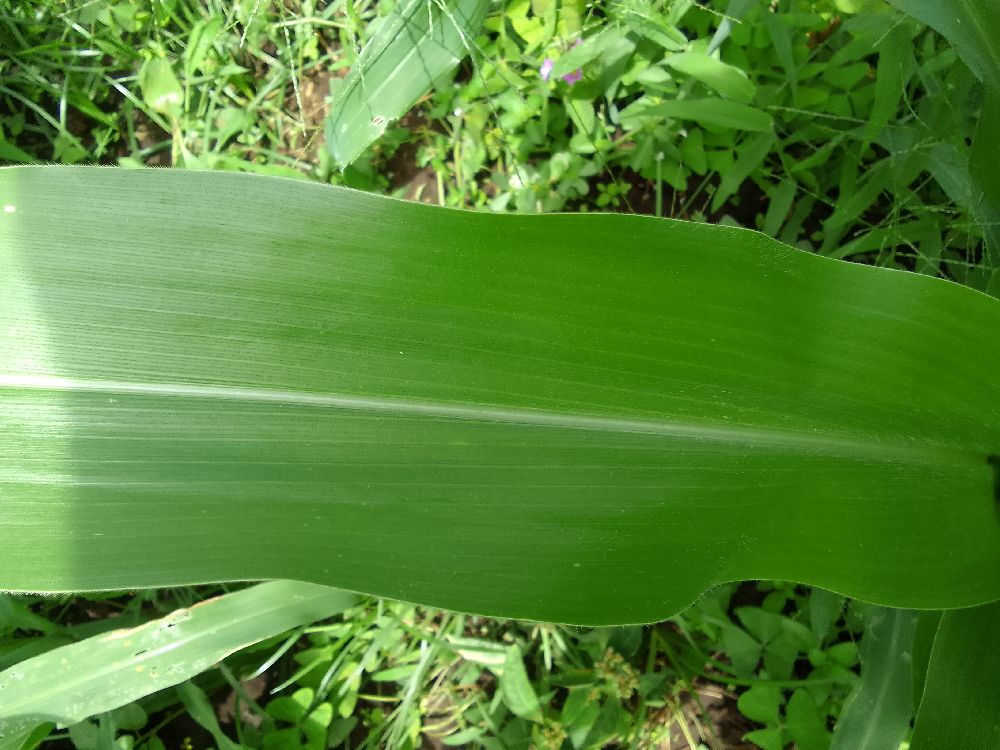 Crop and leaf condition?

maize, healthy
